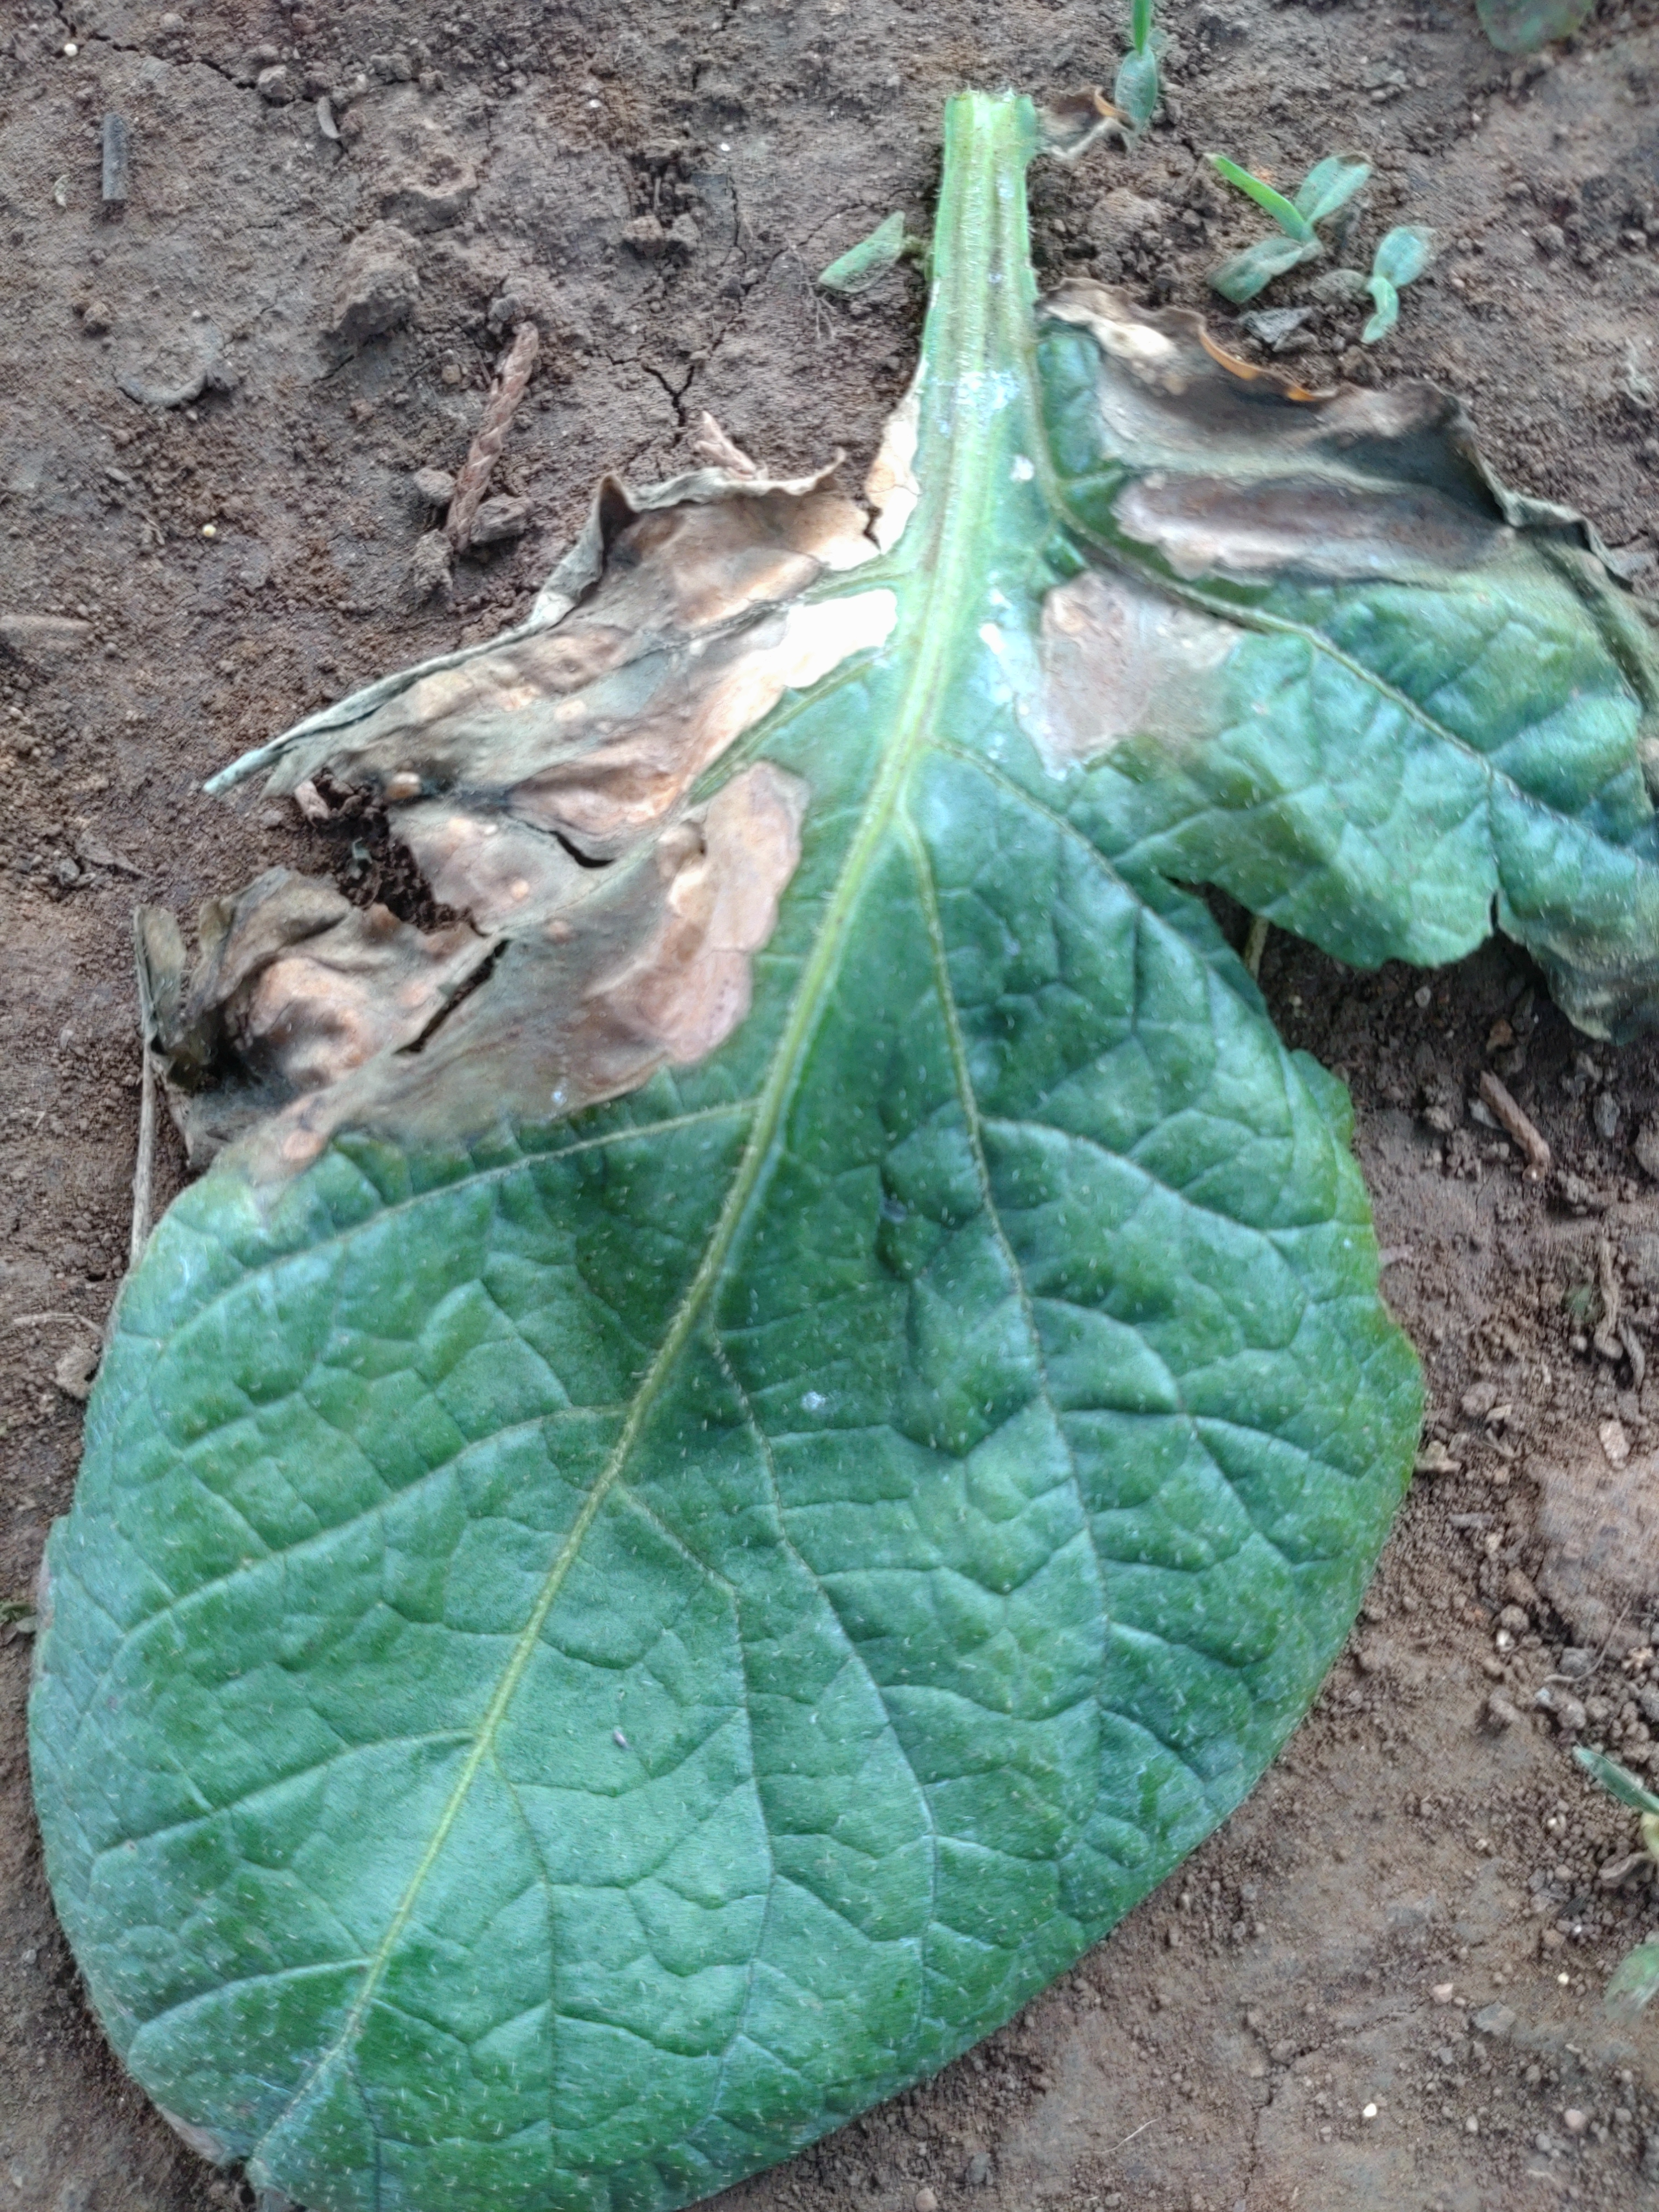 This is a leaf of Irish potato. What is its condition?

early blight
